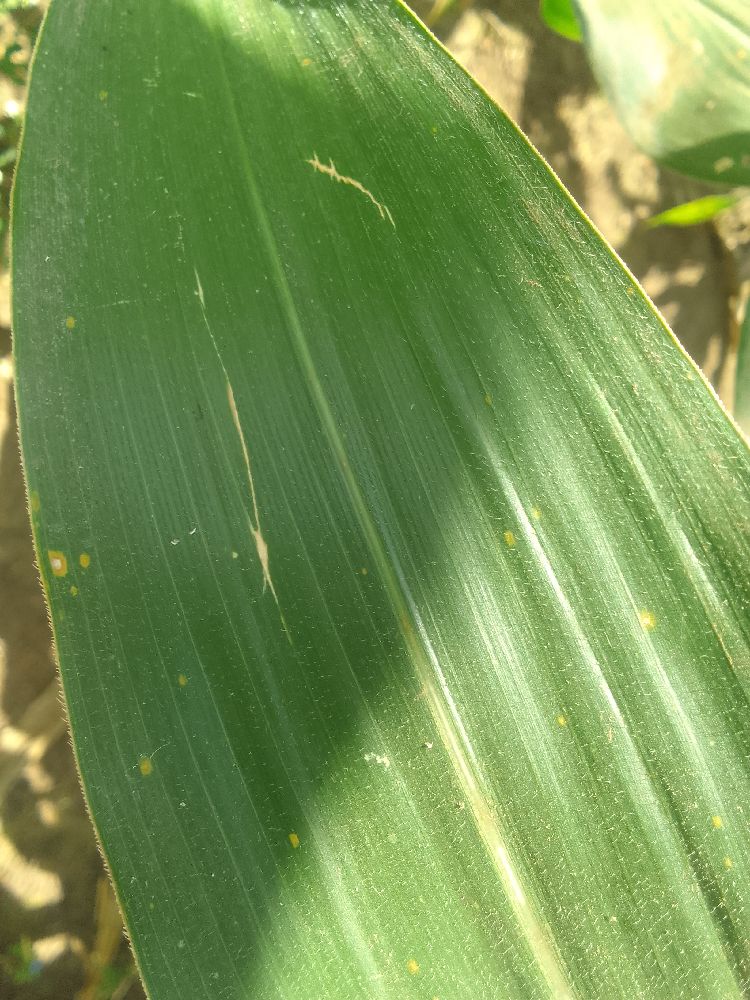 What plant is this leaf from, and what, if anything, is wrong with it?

maize, healthy
